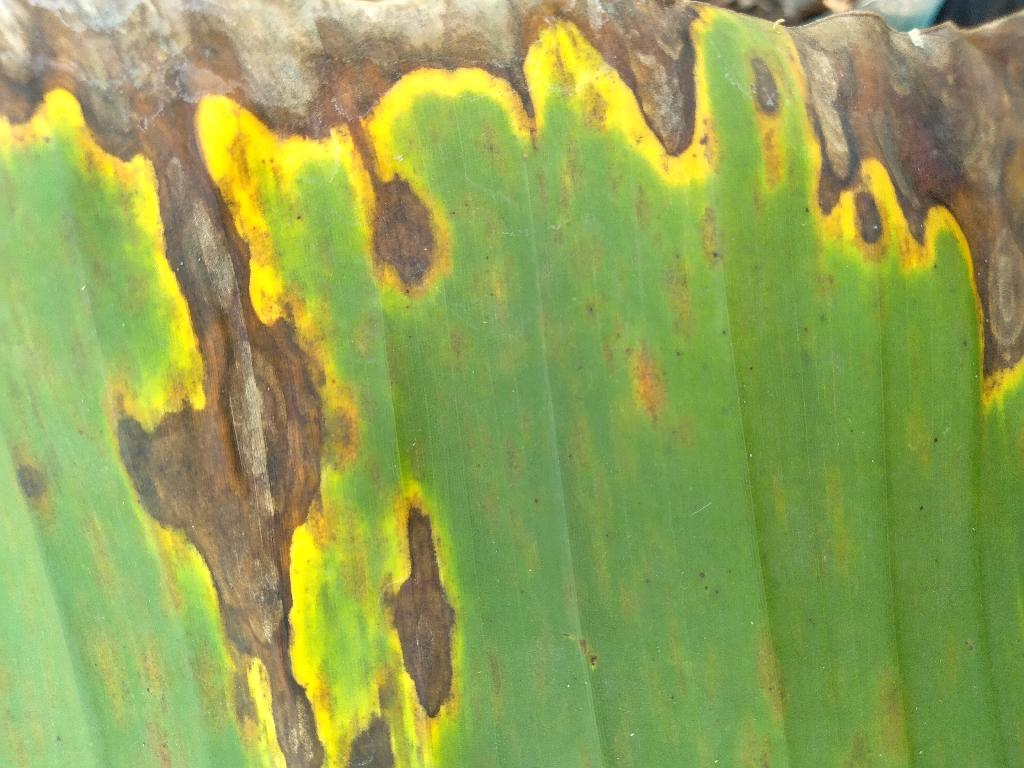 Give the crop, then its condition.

banana, black sigatoka
